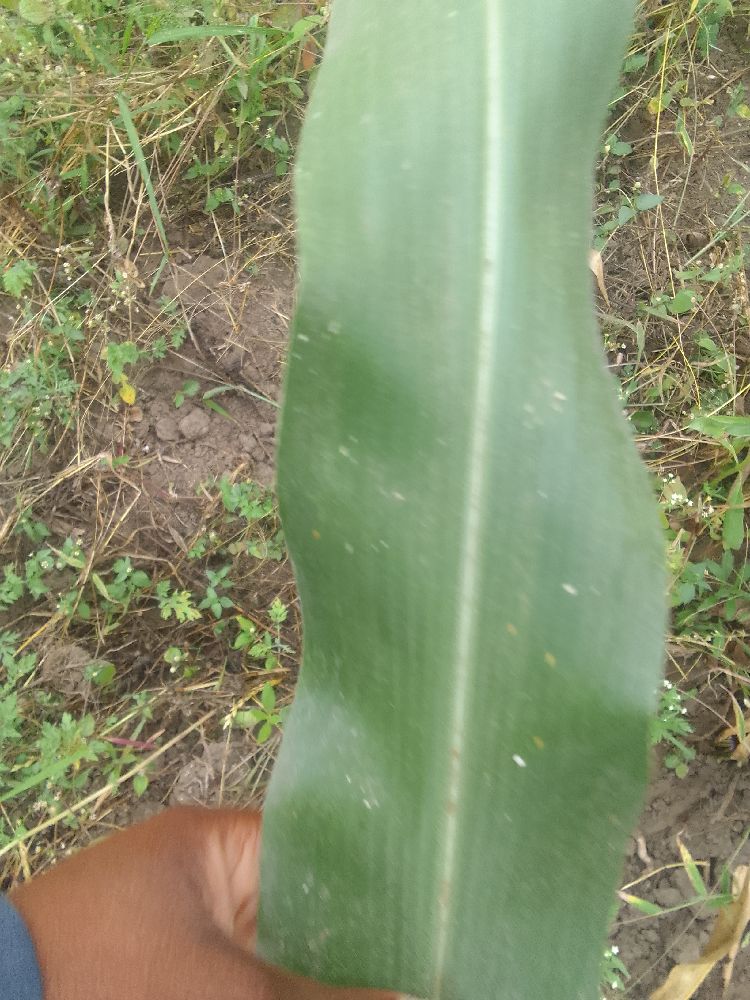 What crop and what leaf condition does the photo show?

maize, healthy
